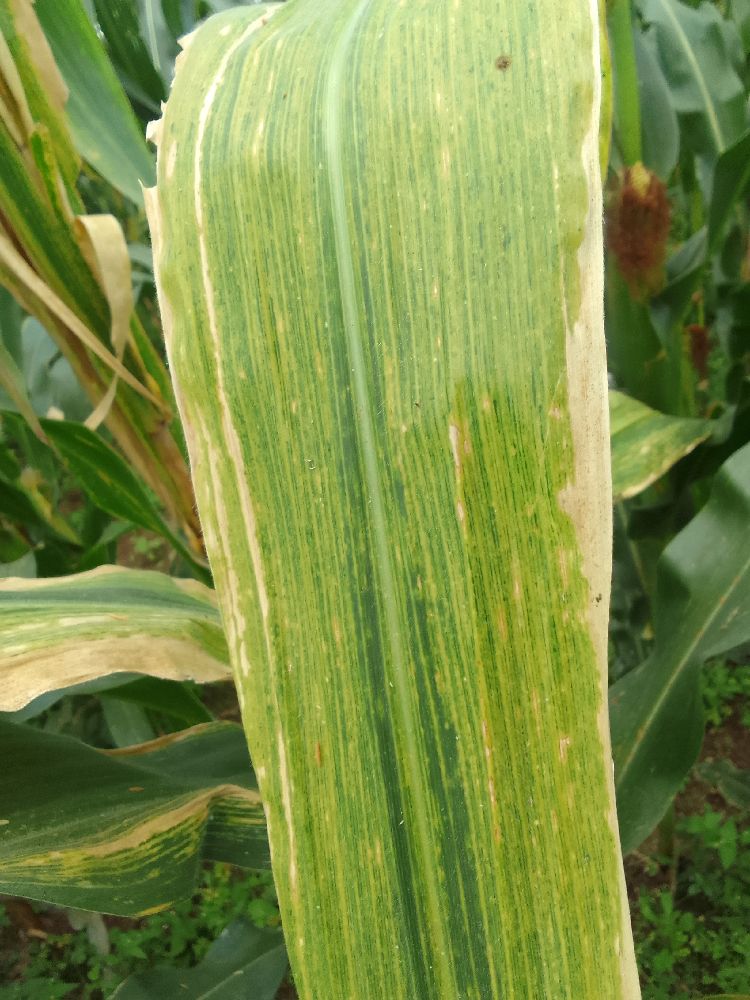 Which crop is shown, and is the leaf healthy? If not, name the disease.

maize, maize lethal necrosis
